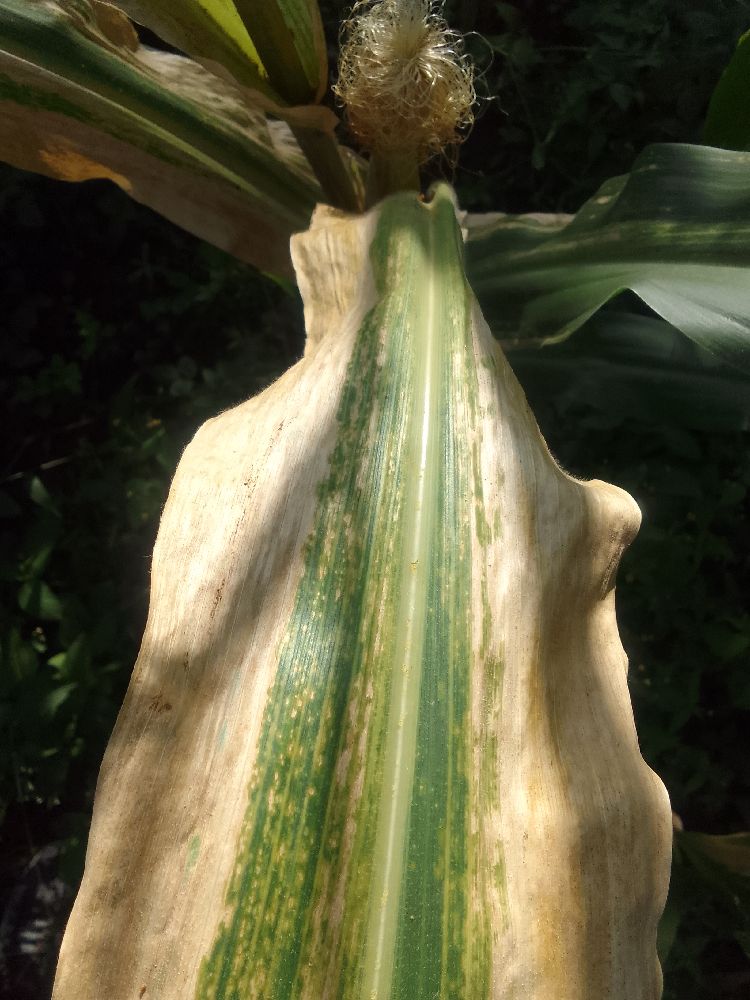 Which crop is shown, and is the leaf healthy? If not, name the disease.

maize, maize lethal necrosis
